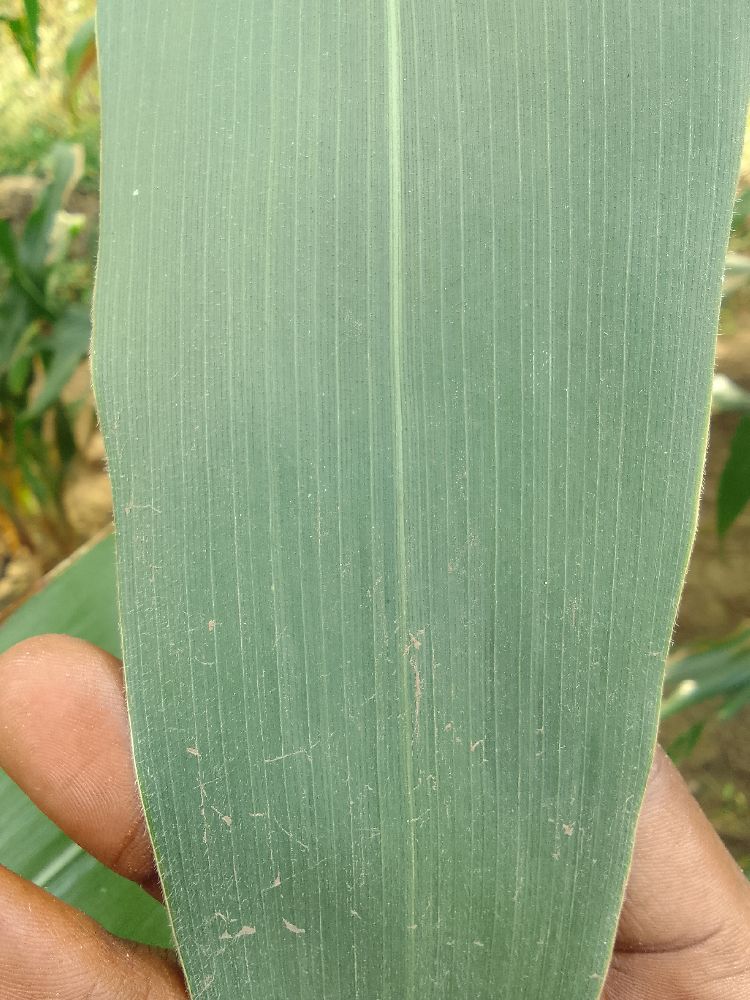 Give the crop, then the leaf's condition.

maize, healthy
